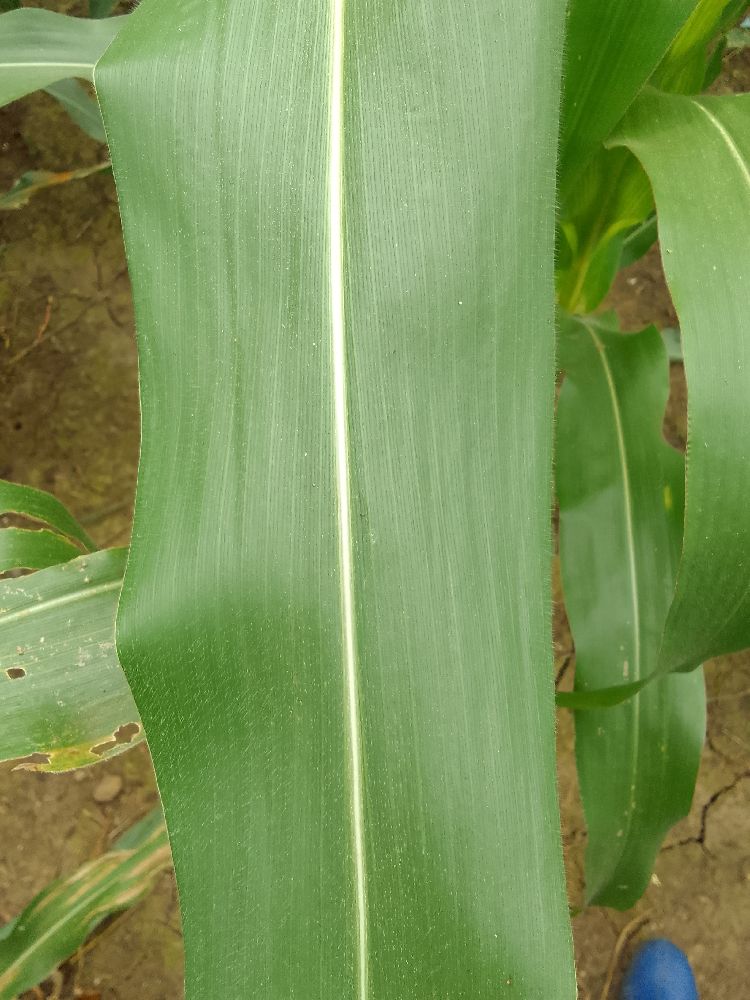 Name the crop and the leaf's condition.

maize, healthy
